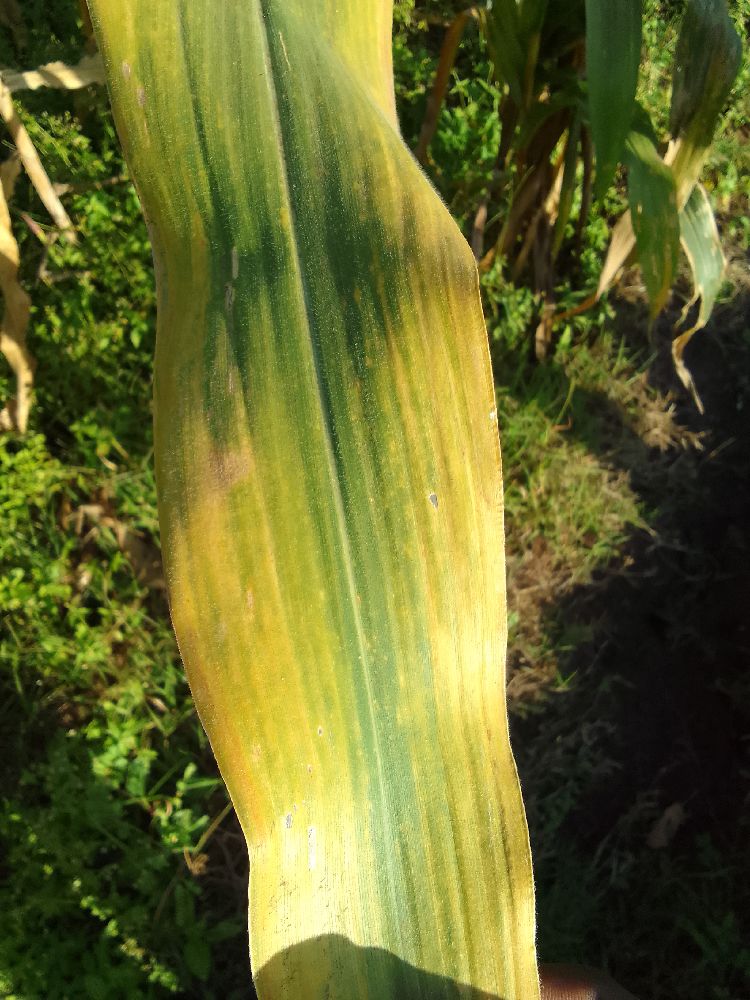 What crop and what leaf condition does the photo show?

maize, maize lethal necrosis
